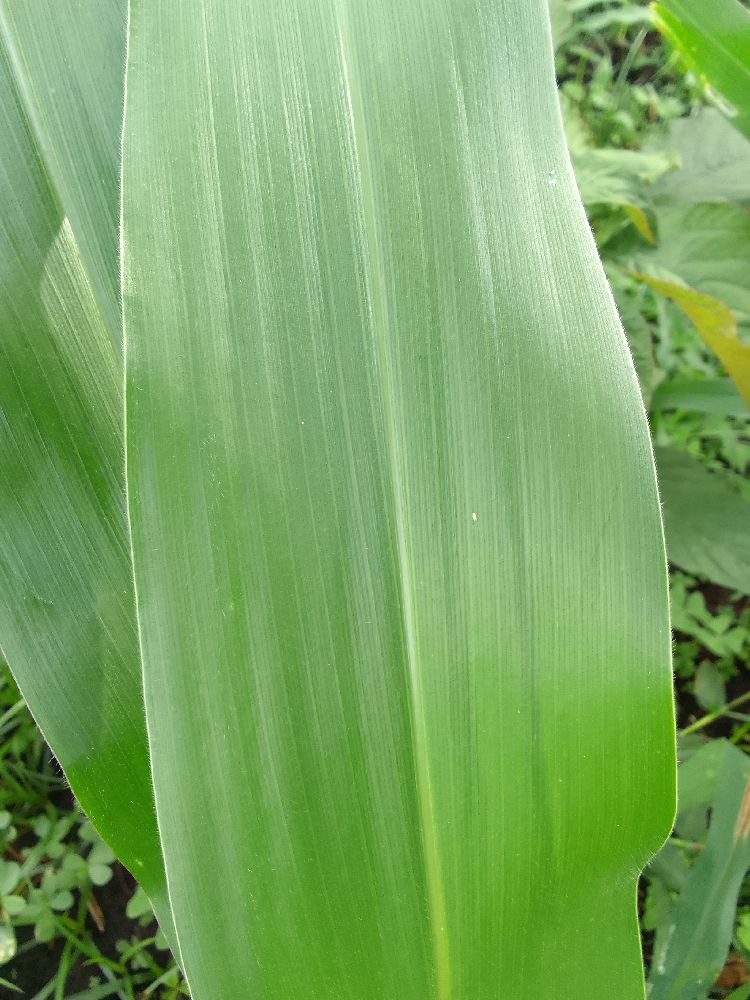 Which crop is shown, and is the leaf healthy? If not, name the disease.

maize, healthy
